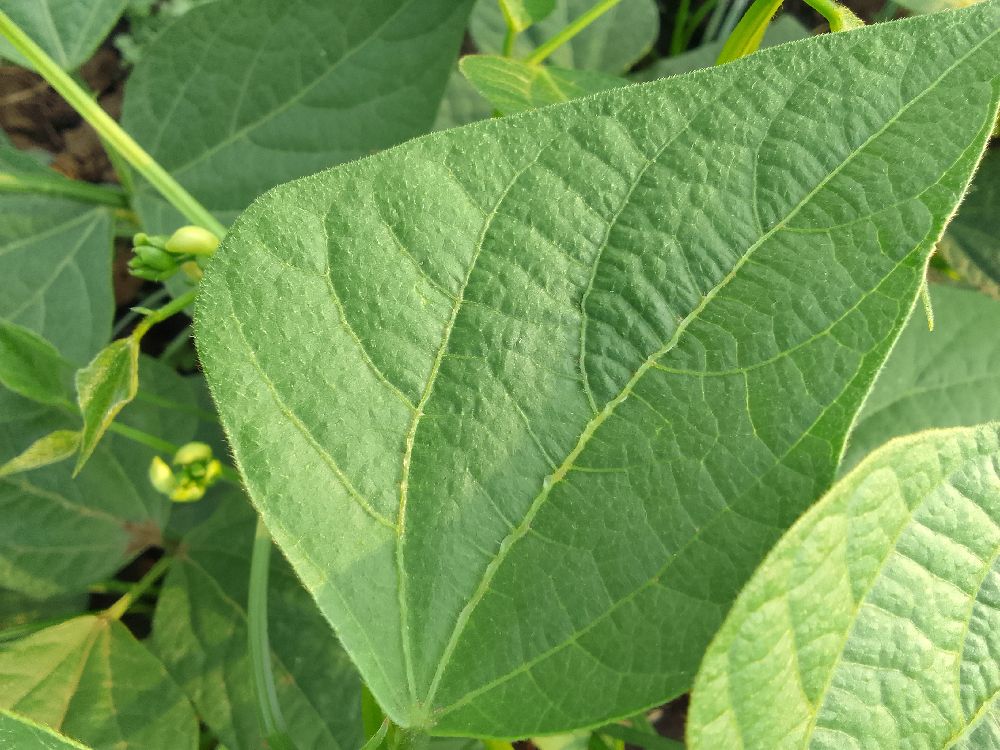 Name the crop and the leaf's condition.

common bean, healthy
